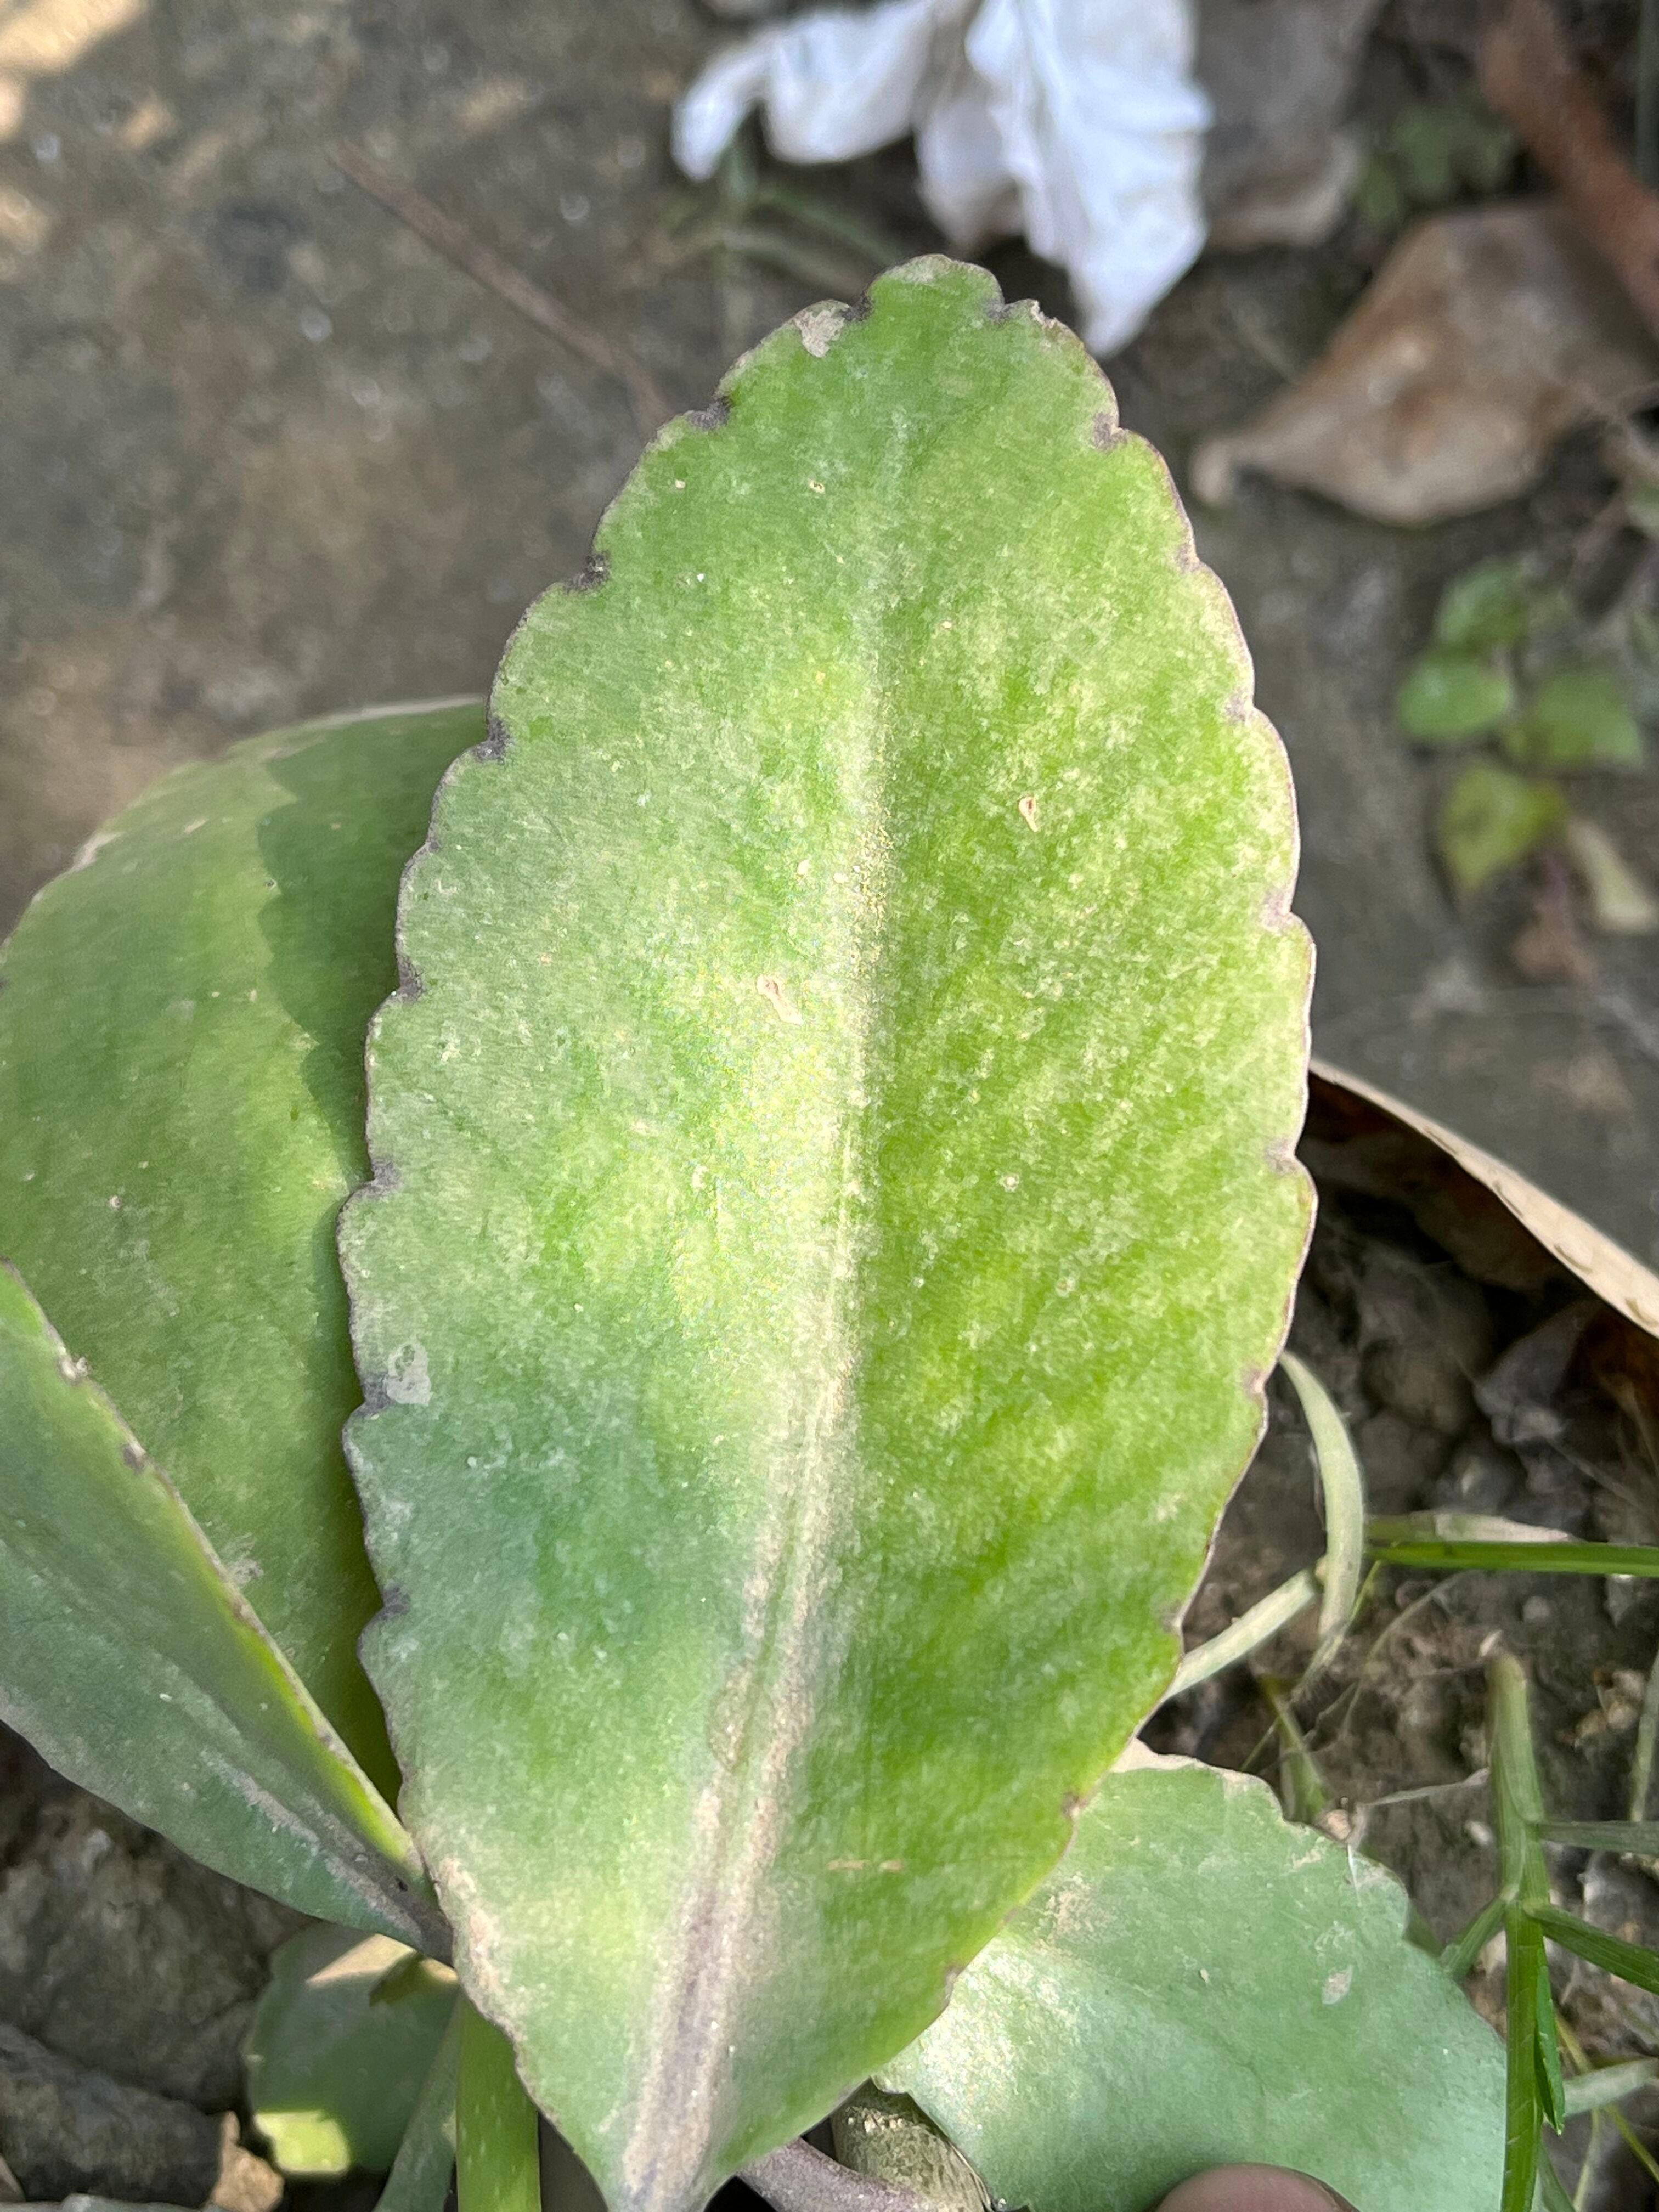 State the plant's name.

pathorkuci
